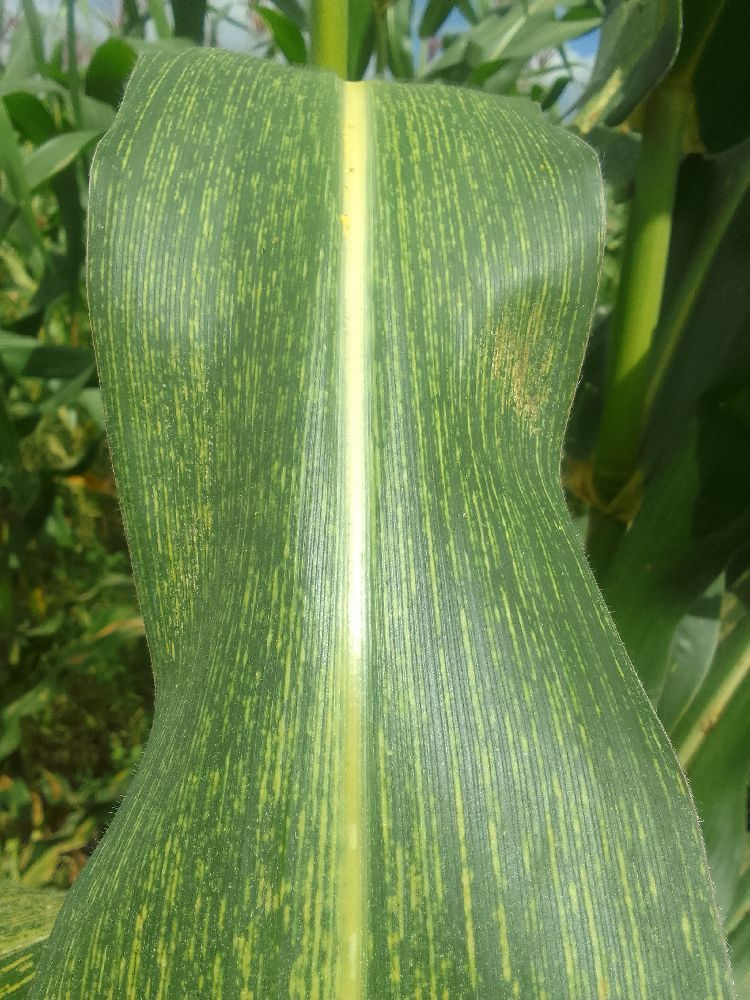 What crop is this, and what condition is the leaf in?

maize, maize streak virus
